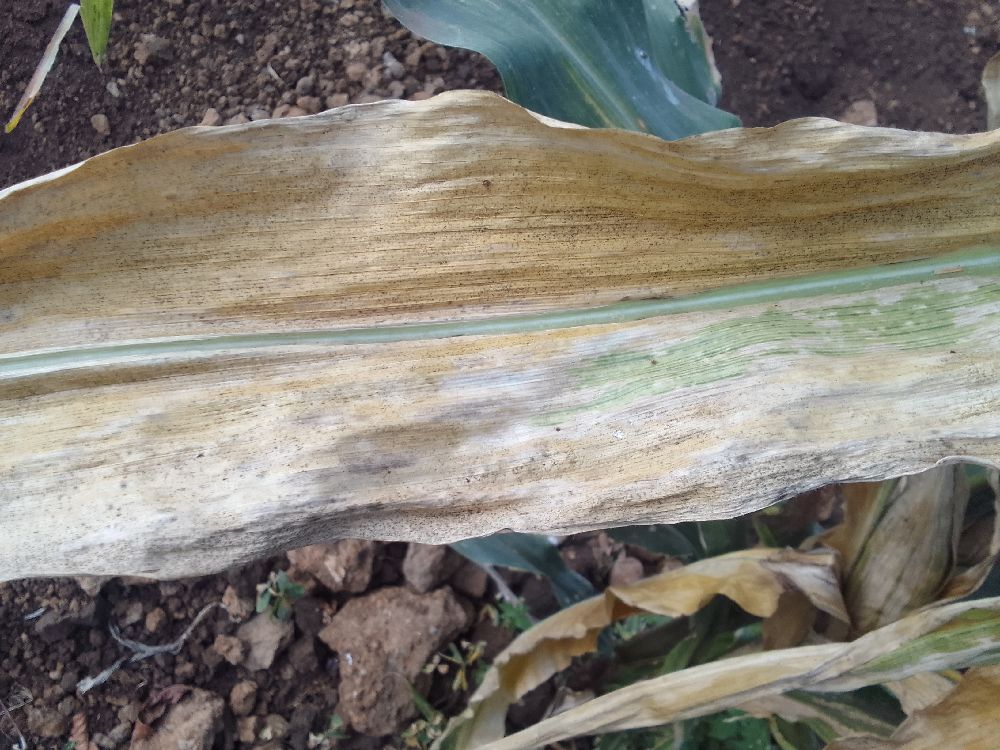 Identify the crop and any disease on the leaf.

maize, maize lethal necrosis
